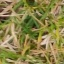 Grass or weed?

grass
